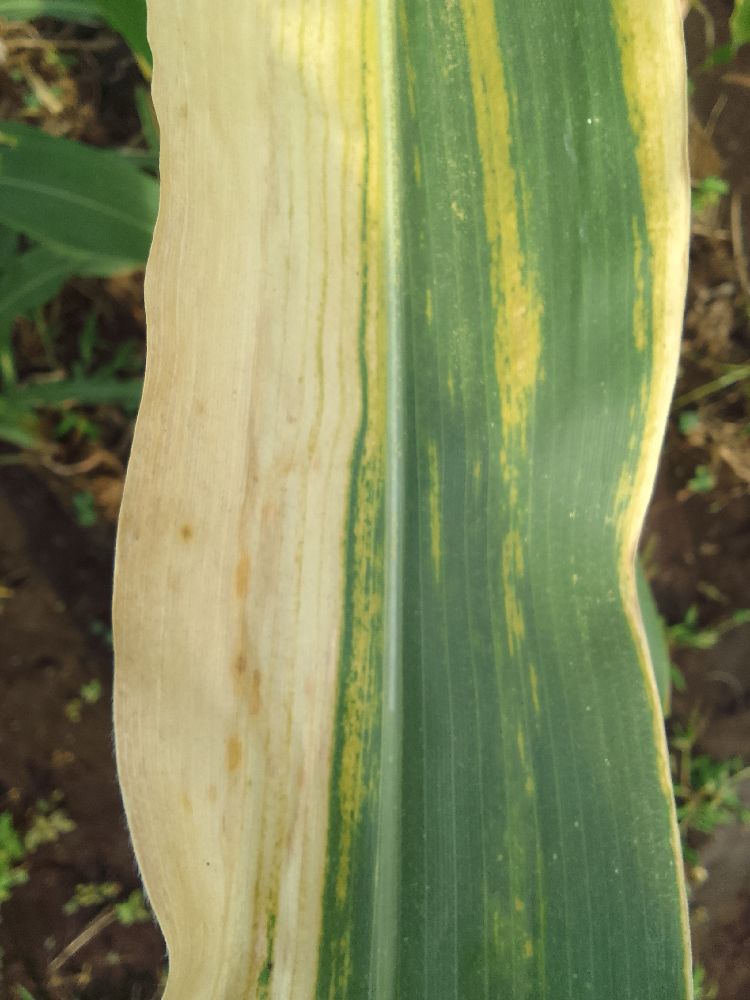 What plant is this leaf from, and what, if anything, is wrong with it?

maize, maize lethal necrosis
